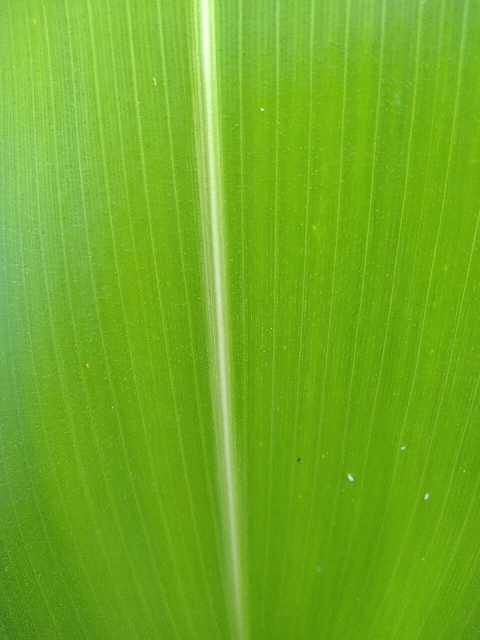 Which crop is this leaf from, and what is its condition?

maize, healthy
